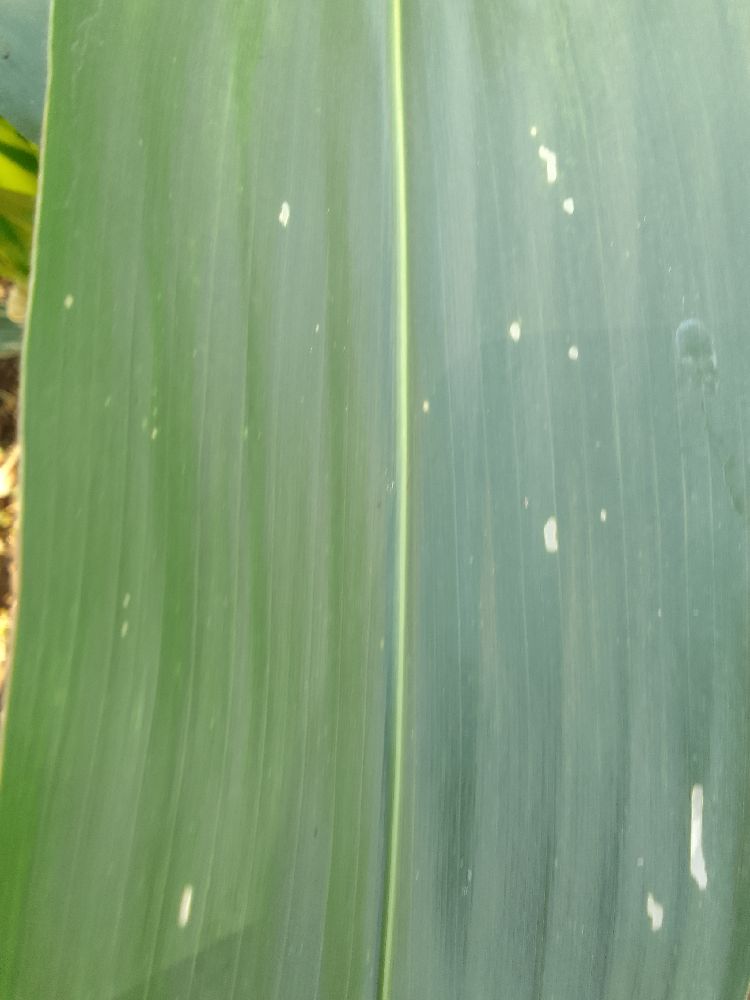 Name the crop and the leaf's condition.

maize, healthy
